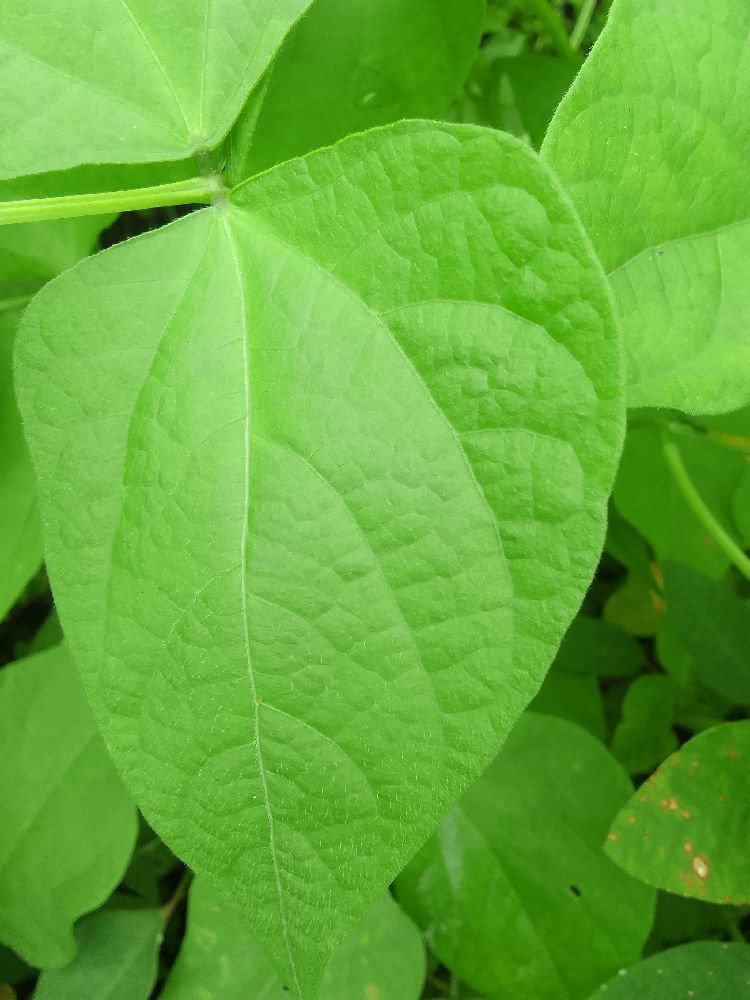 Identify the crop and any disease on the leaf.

common bean, healthy
